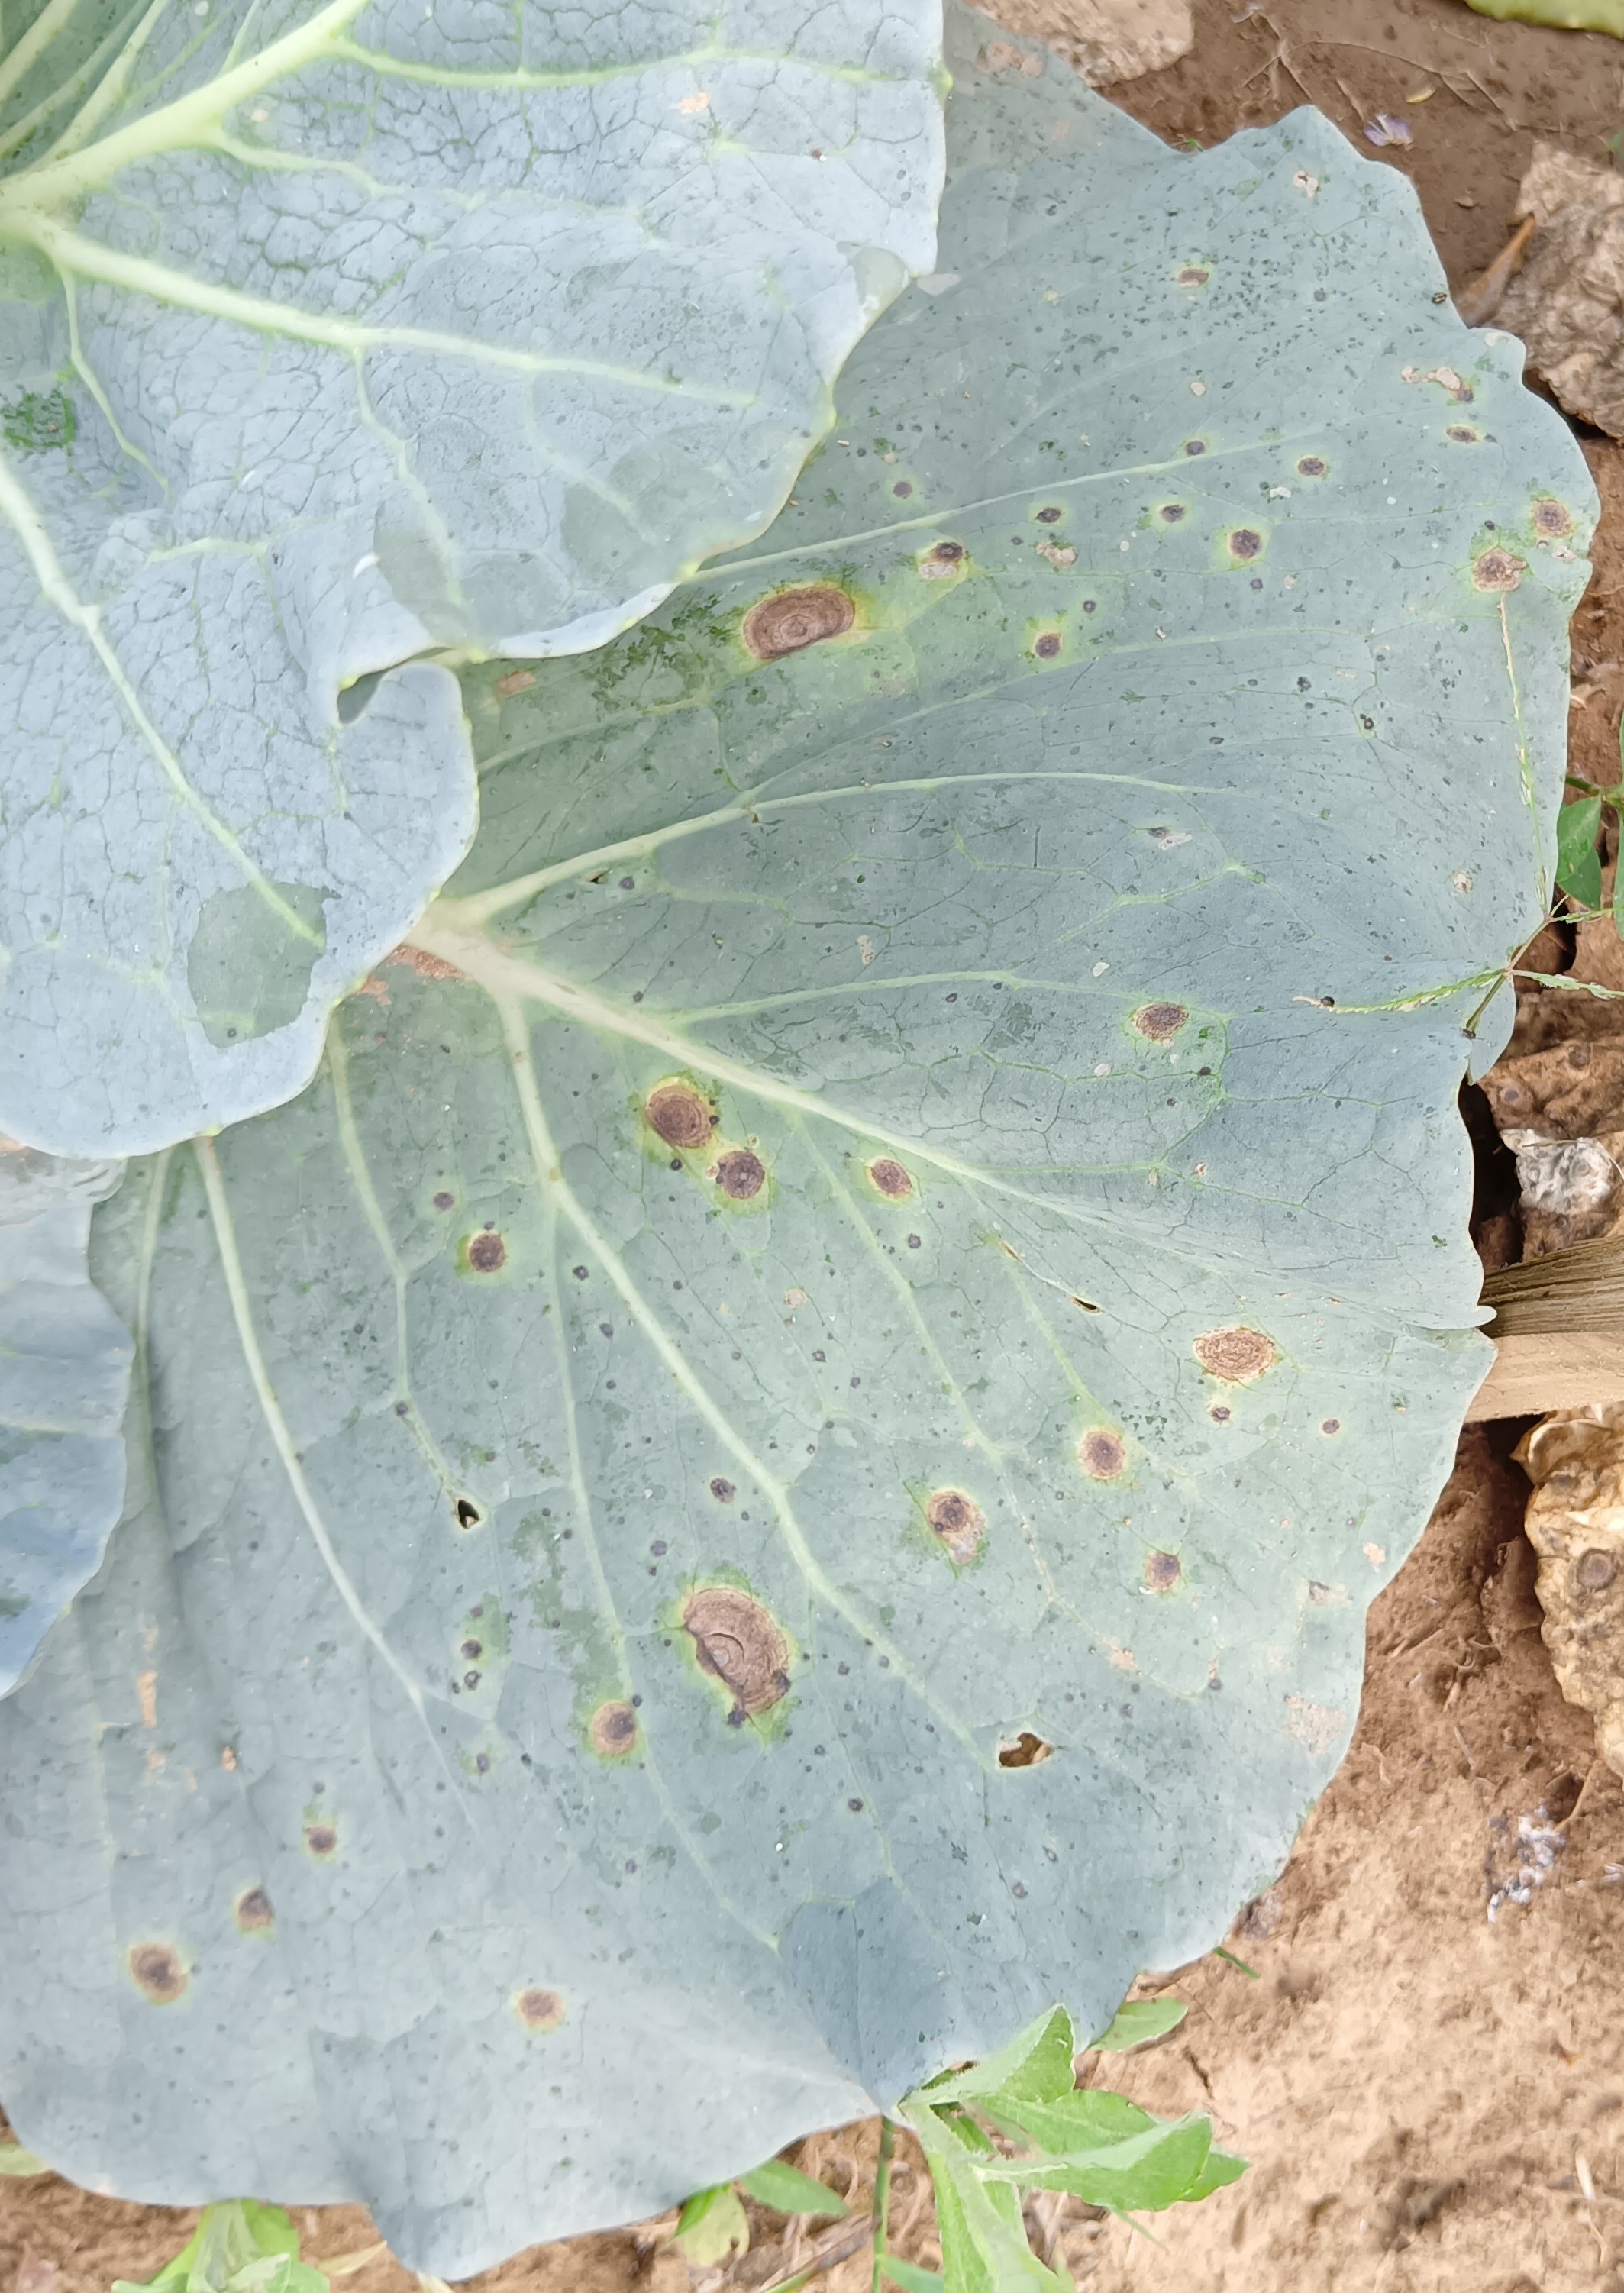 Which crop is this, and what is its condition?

cabbage, alternaria
